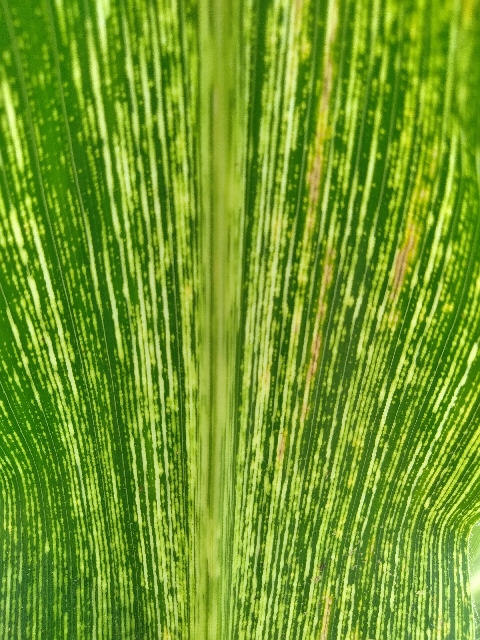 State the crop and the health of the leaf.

maize, maize streak virus
